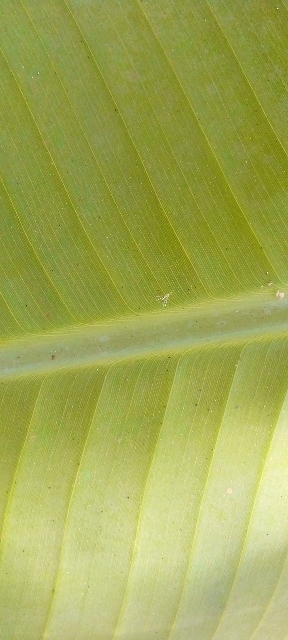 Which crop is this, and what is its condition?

banana, healthy
